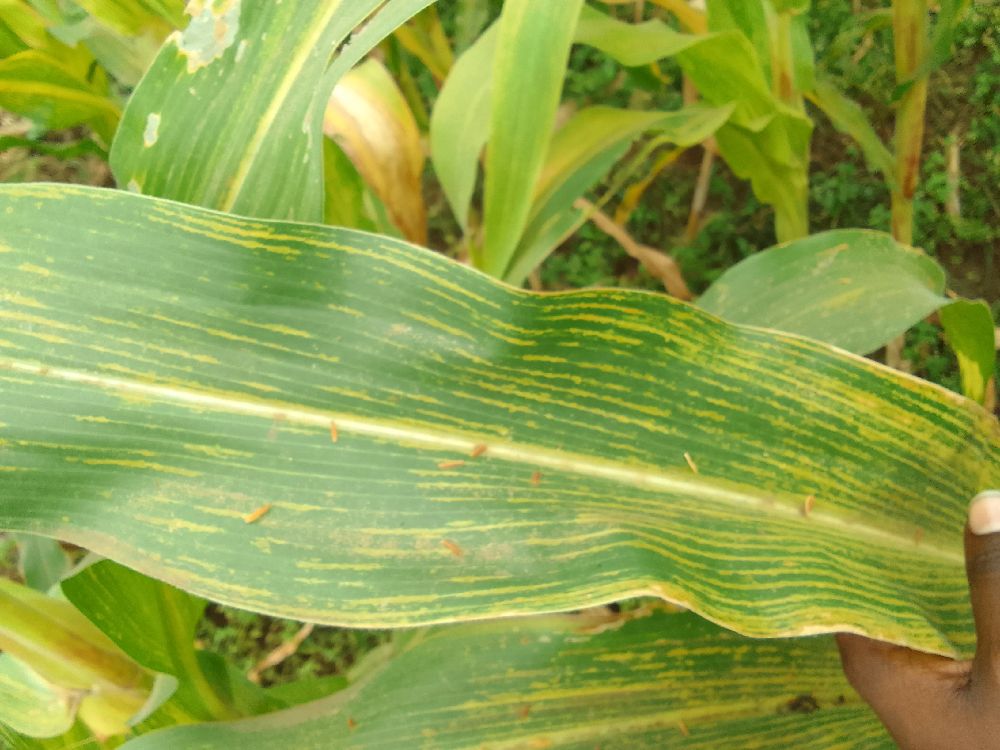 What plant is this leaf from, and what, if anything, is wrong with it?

maize, maize lethal necrosis
